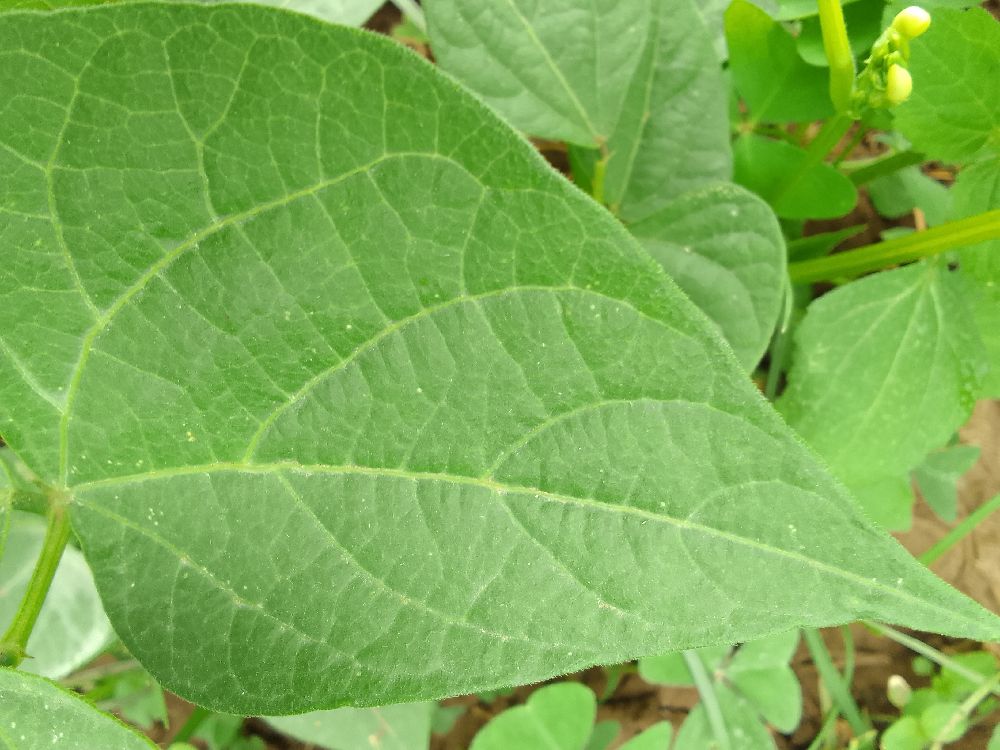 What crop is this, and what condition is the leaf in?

common bean, healthy
